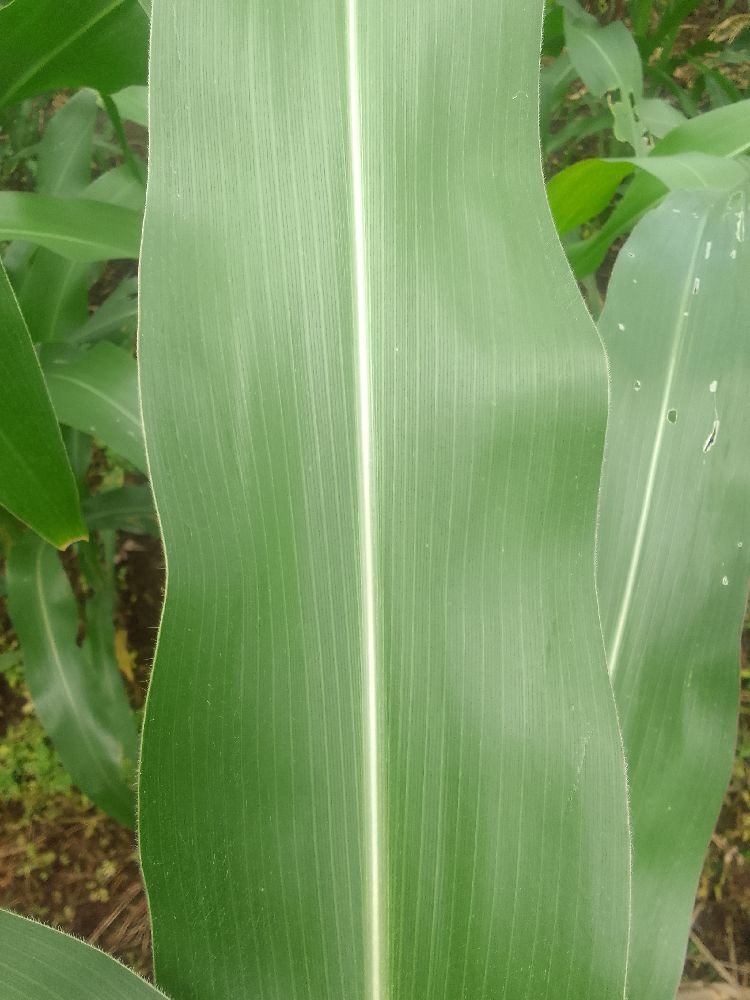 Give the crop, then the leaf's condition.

maize, healthy
